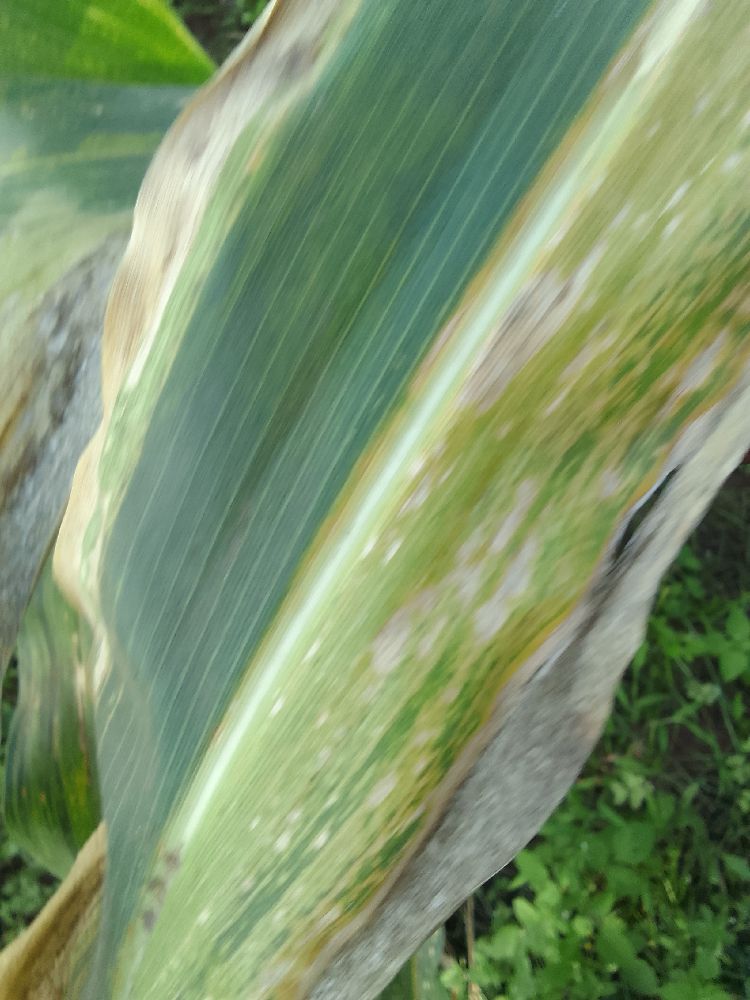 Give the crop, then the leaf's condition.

maize, maize lethal necrosis
